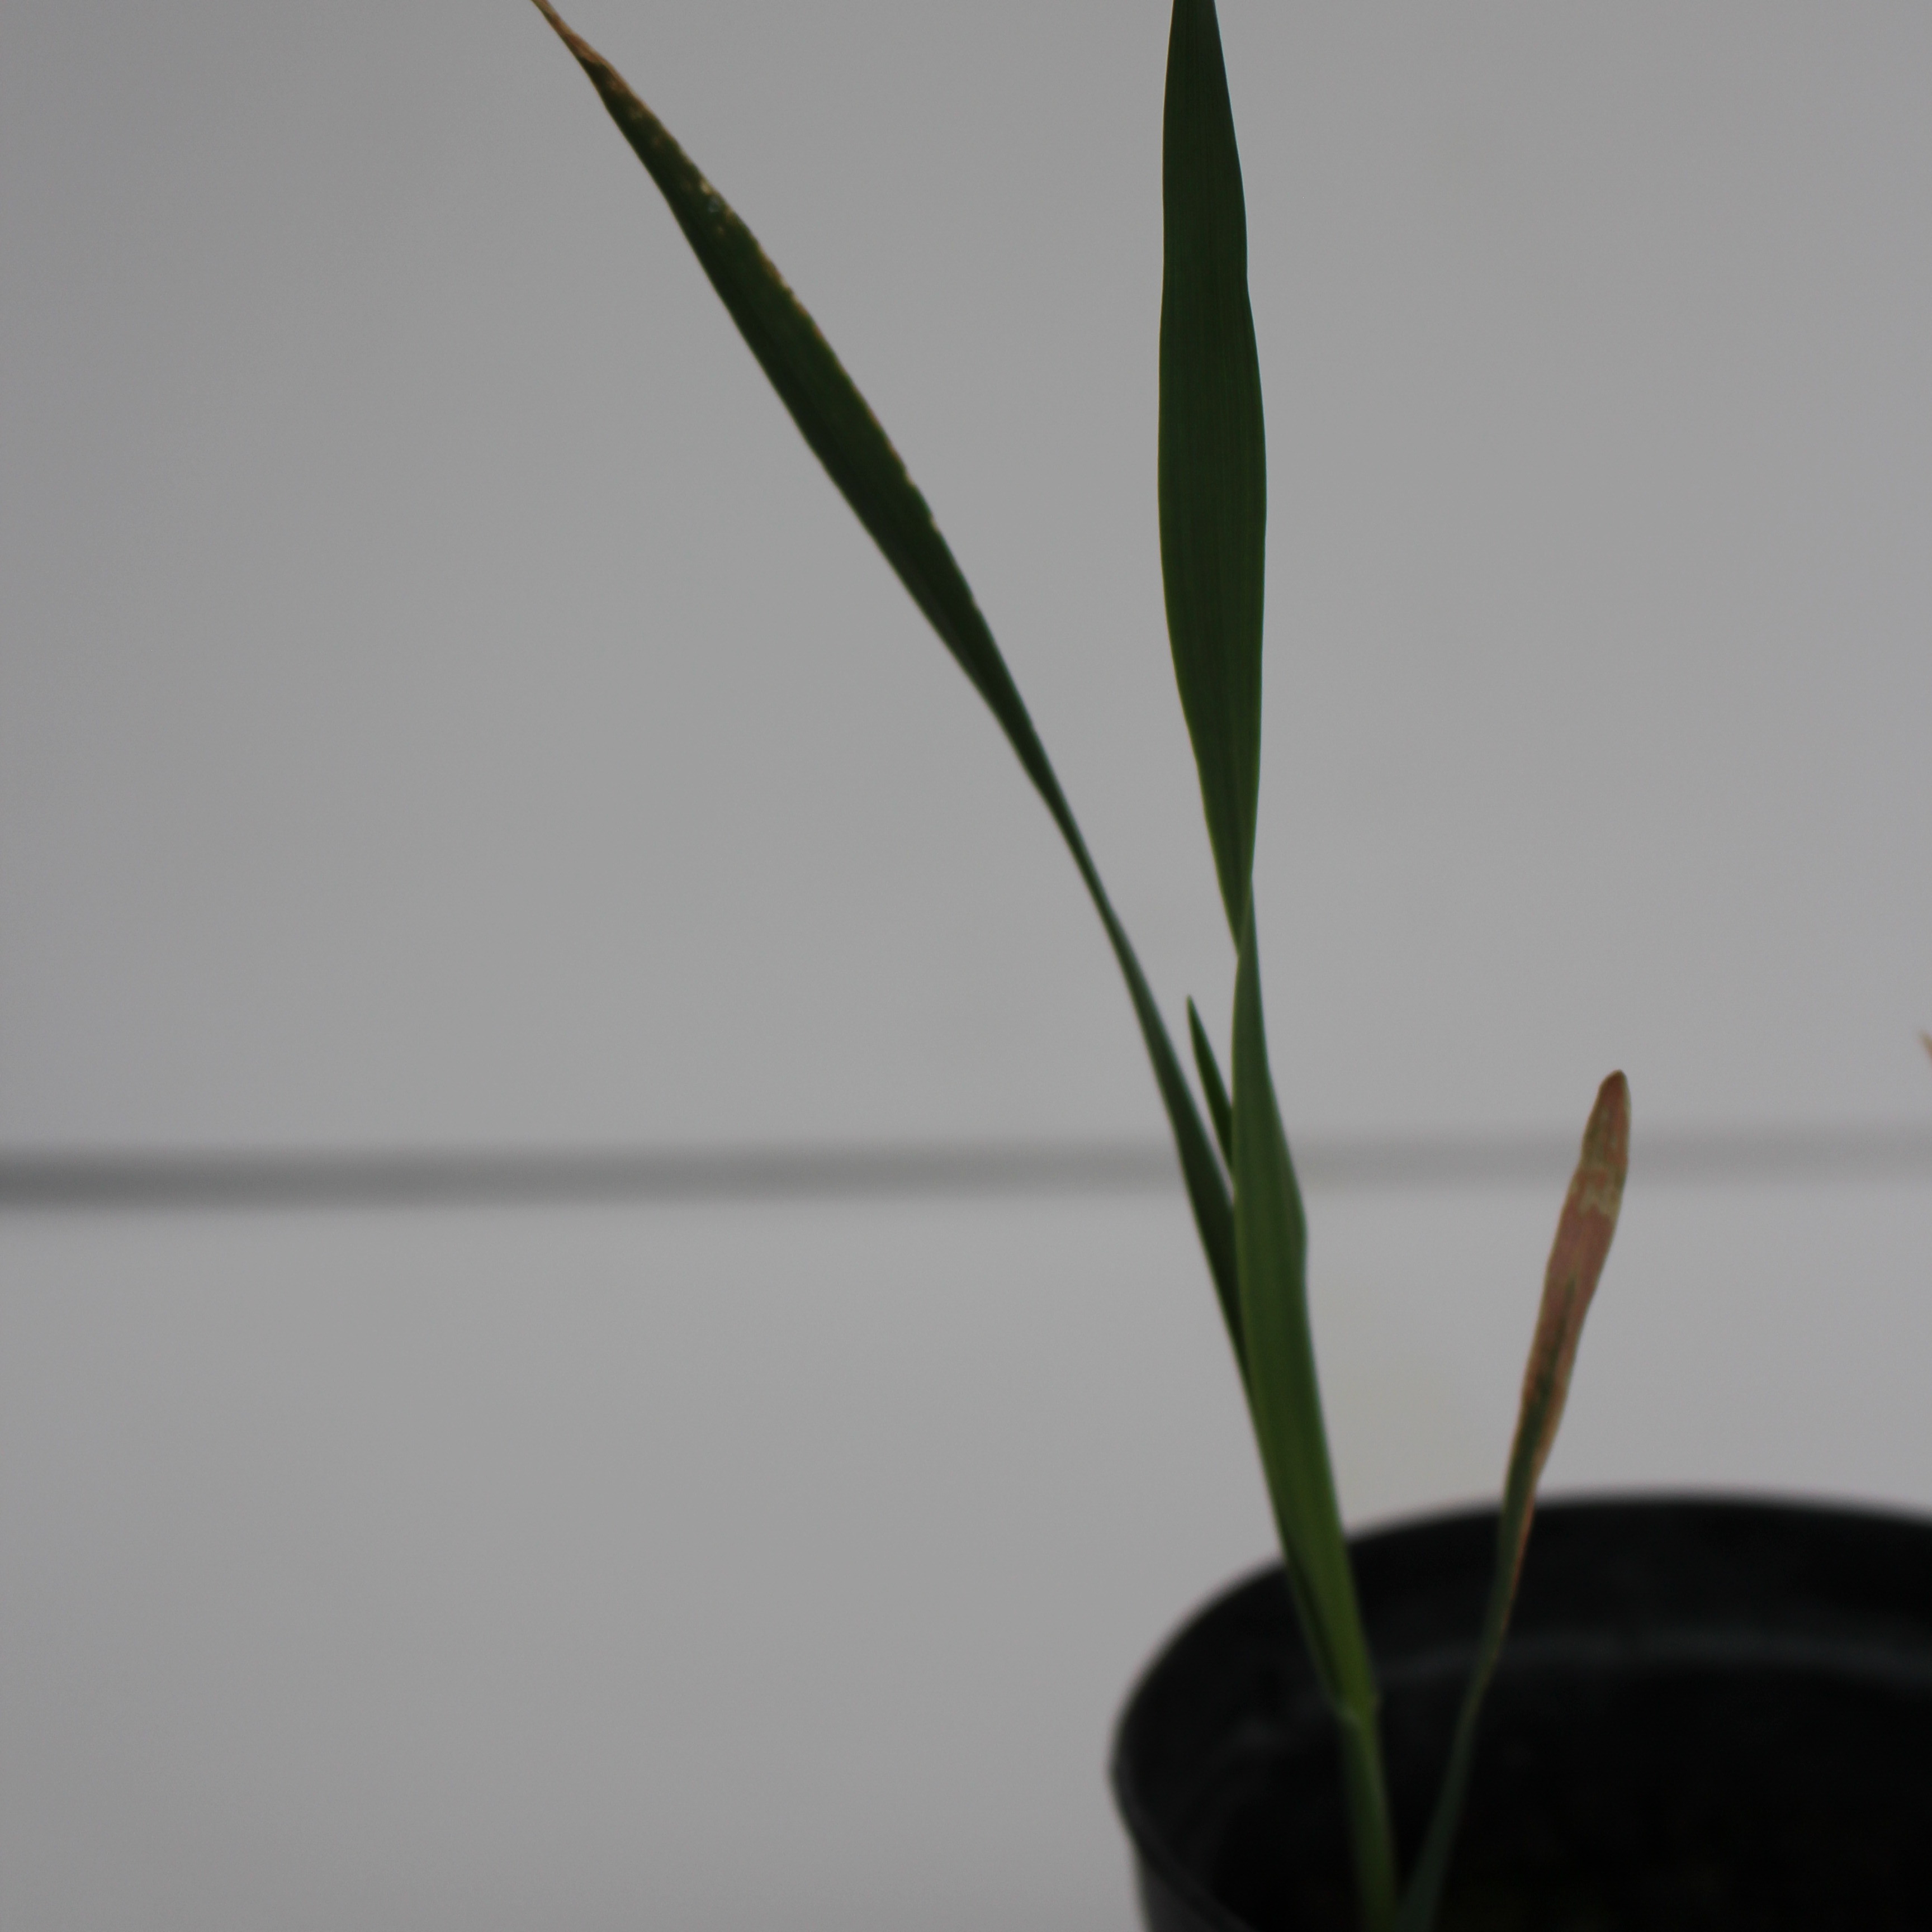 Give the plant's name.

Avena sterilis
